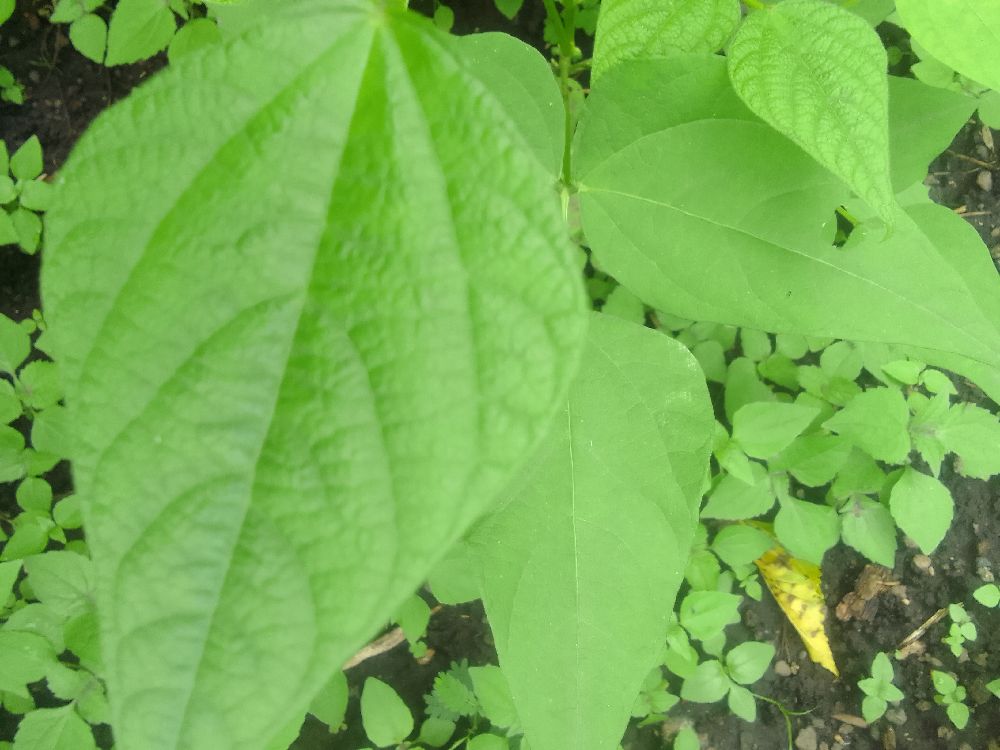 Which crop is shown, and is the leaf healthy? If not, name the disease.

common bean, healthy
